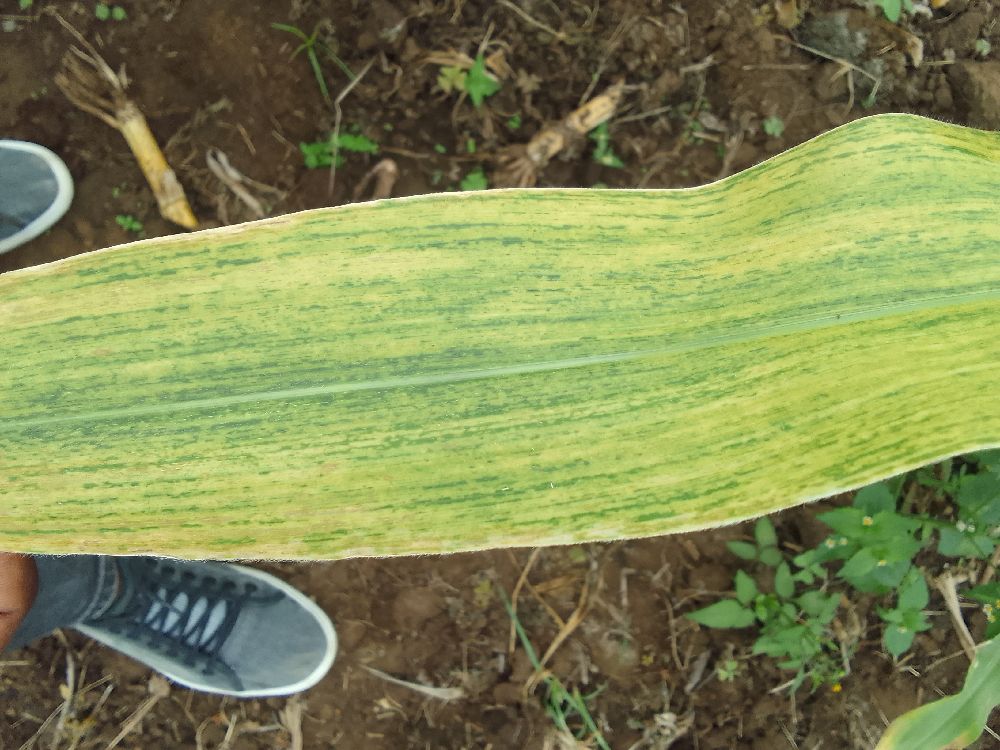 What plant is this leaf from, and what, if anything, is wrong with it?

maize, maize lethal necrosis
